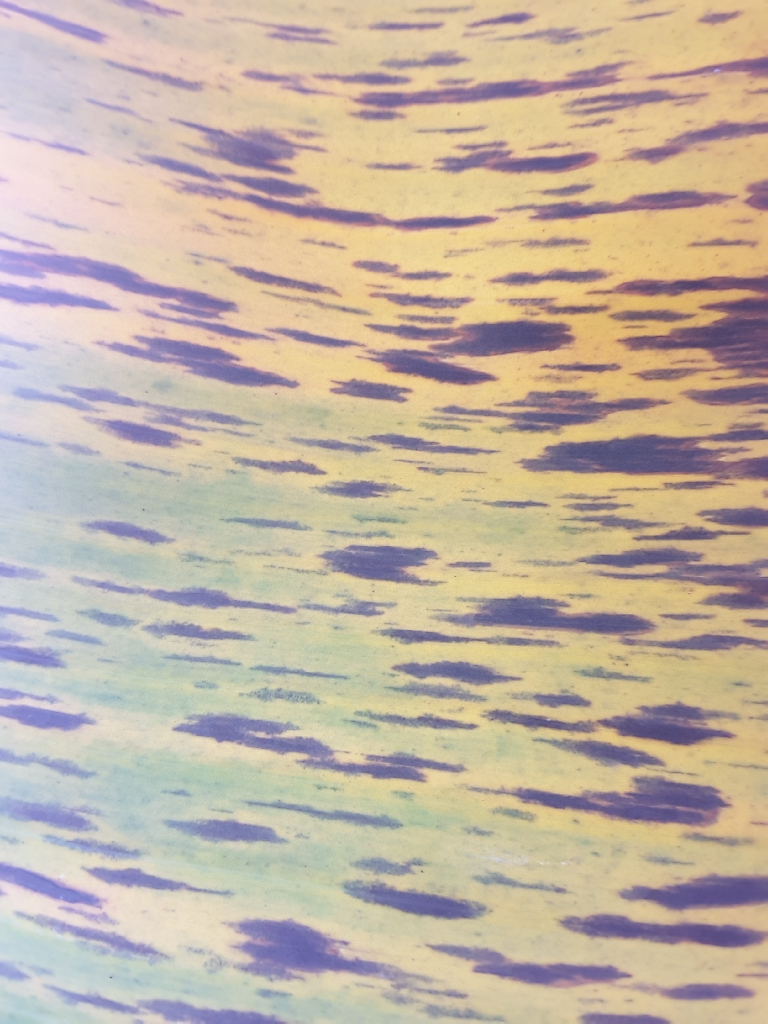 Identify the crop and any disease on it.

banana, black sigatoka
